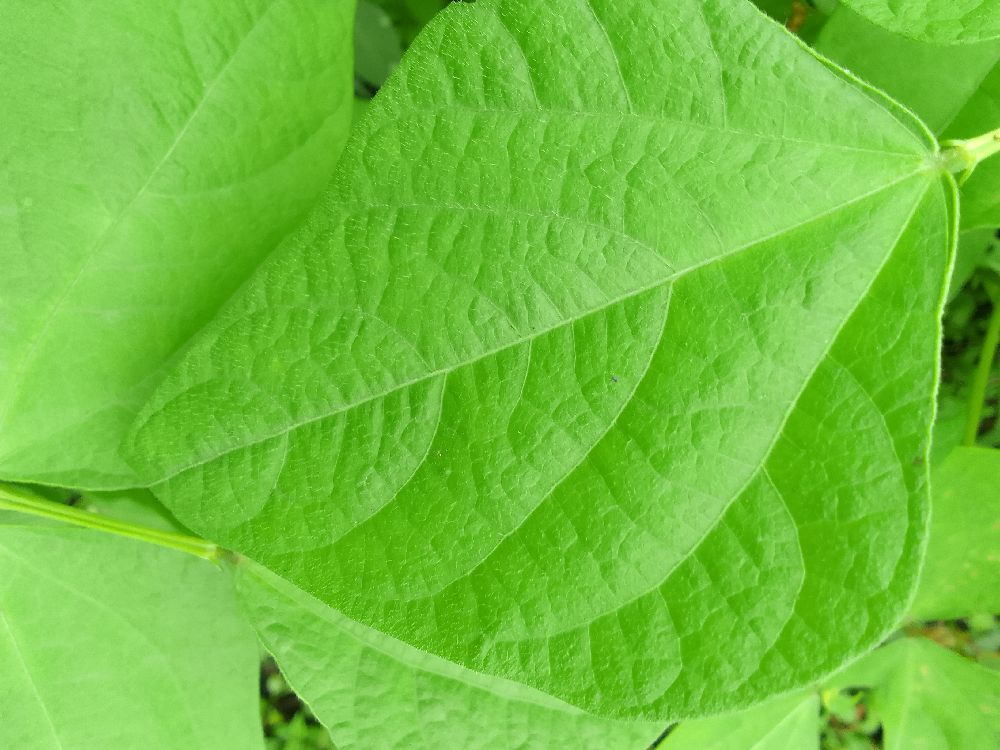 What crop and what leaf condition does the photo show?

common bean, healthy
